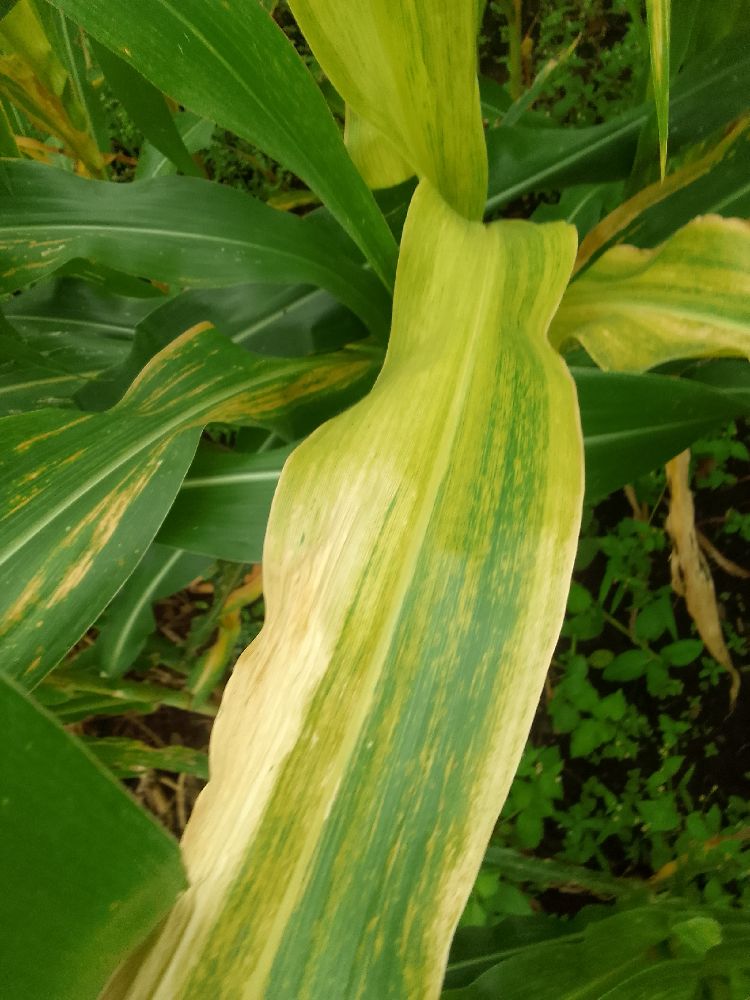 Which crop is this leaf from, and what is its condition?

maize, maize lethal necrosis
